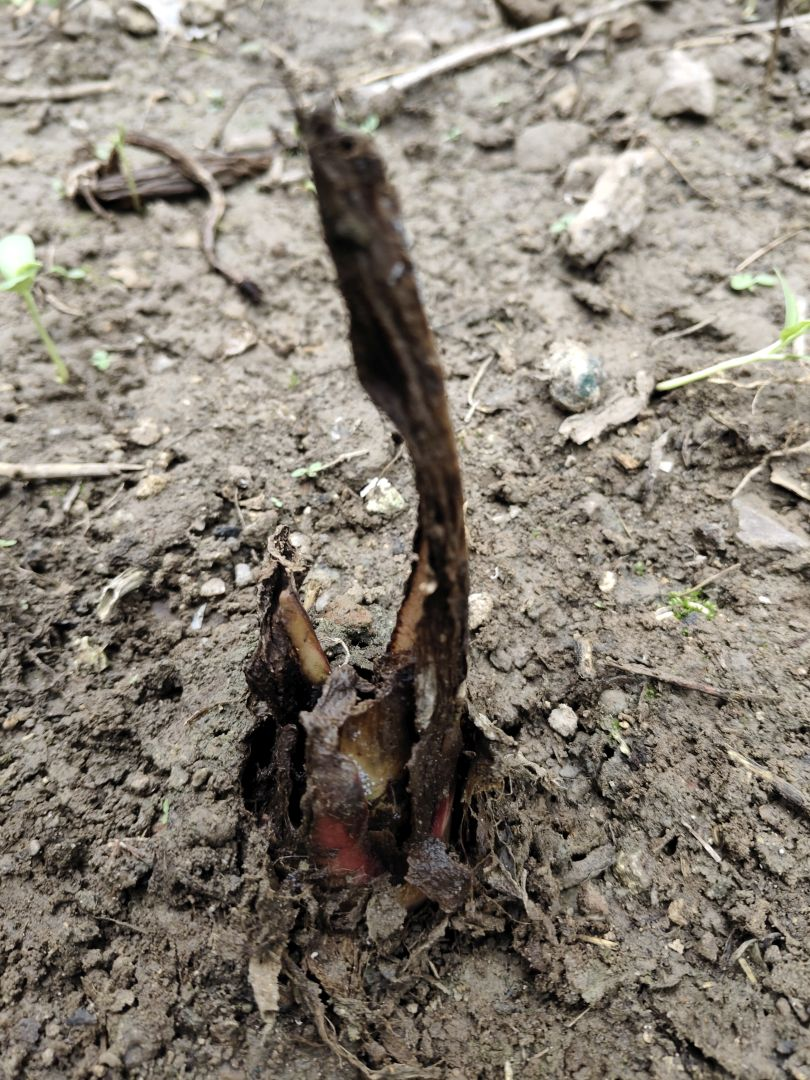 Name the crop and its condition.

taro, root rot
